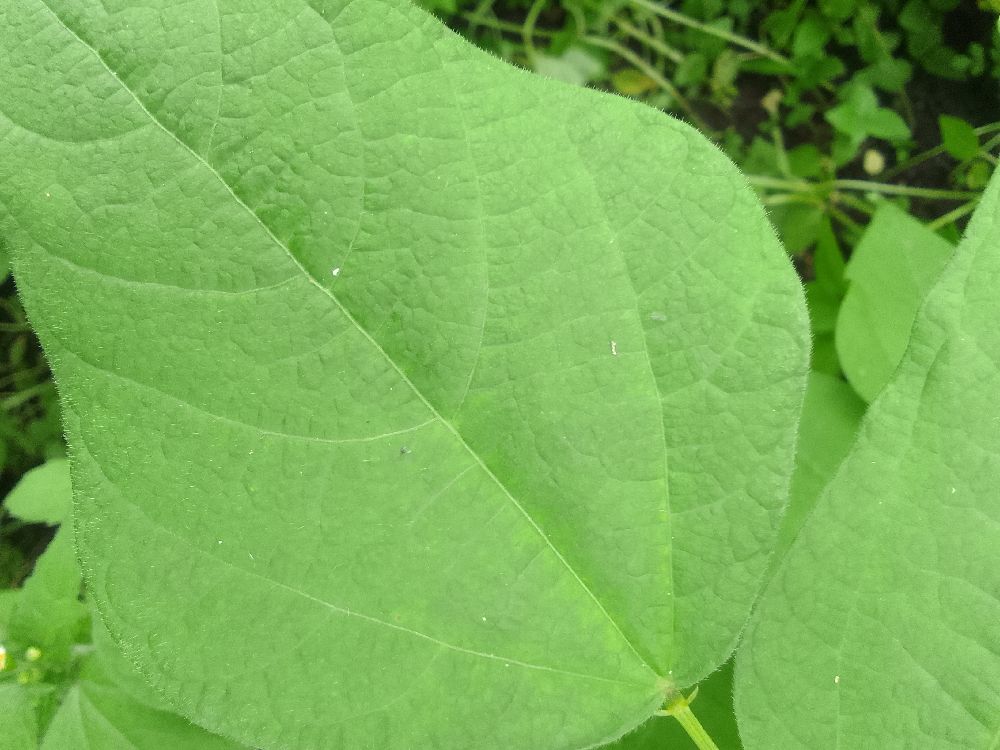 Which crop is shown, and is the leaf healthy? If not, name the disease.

common bean, healthy
